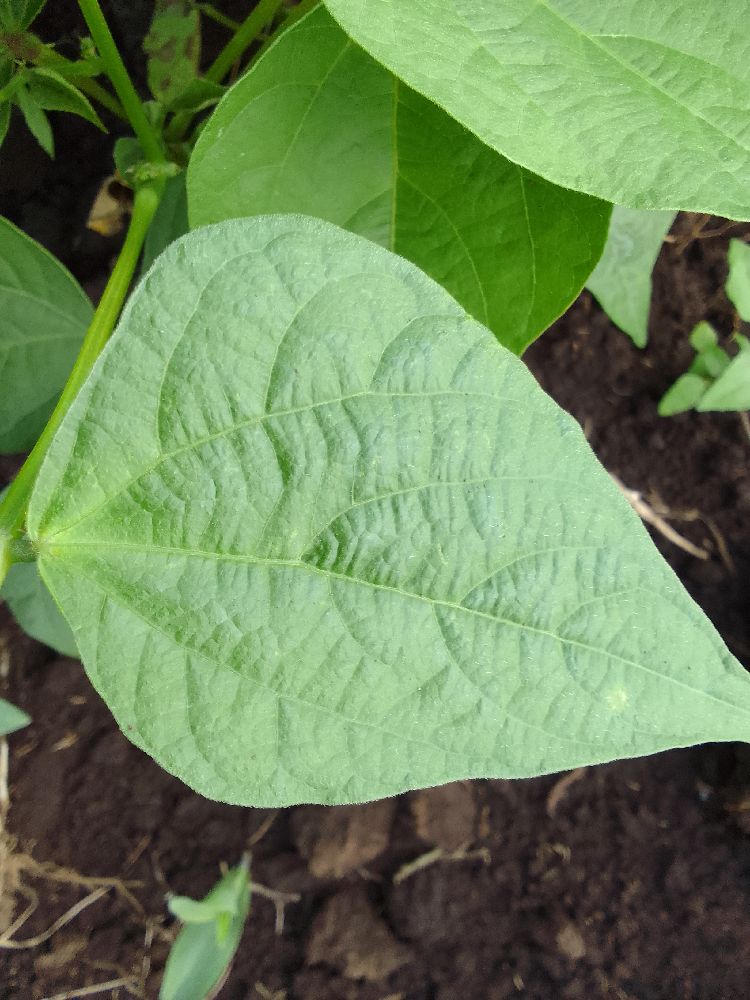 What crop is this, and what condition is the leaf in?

common bean, healthy
